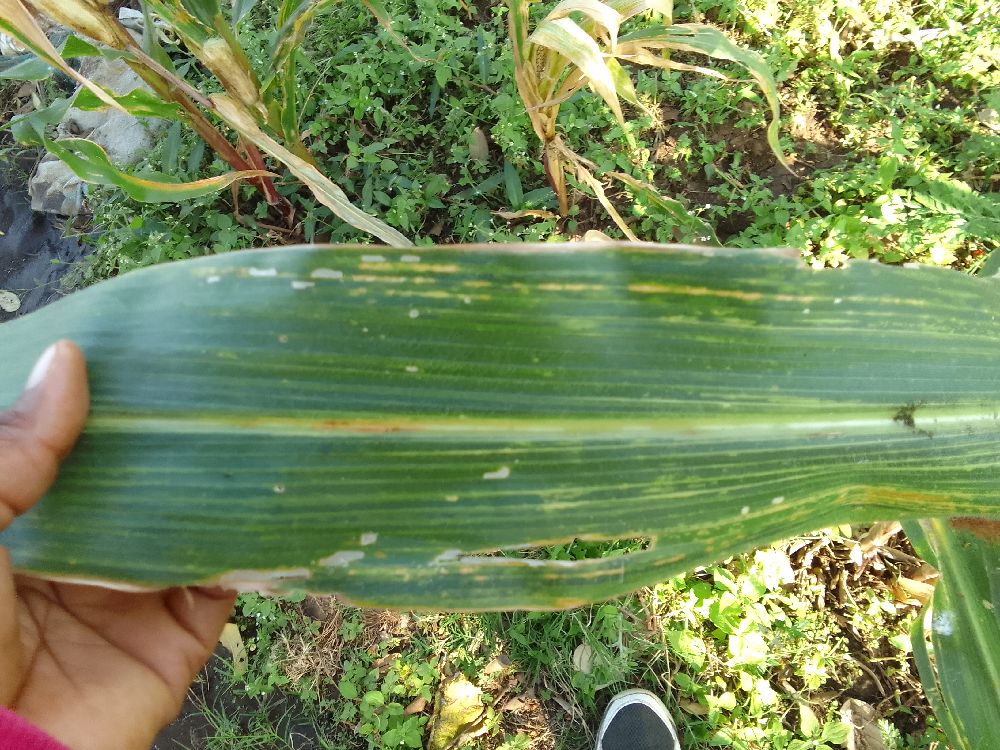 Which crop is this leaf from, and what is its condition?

maize, maize lethal necrosis
